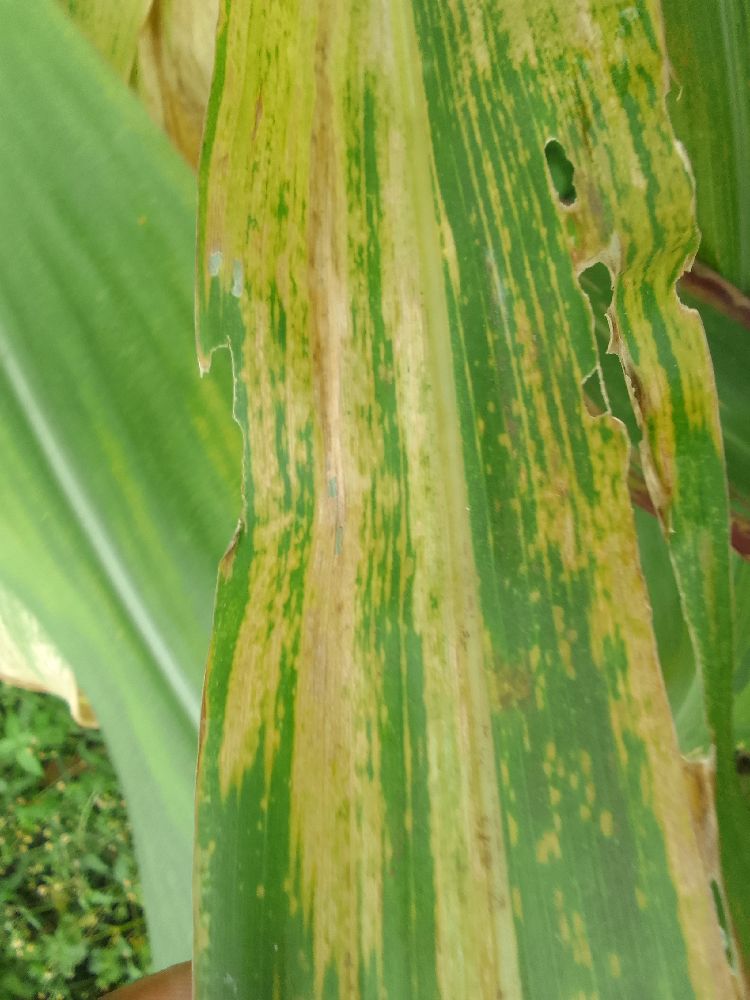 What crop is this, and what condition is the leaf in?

maize, maize lethal necrosis
